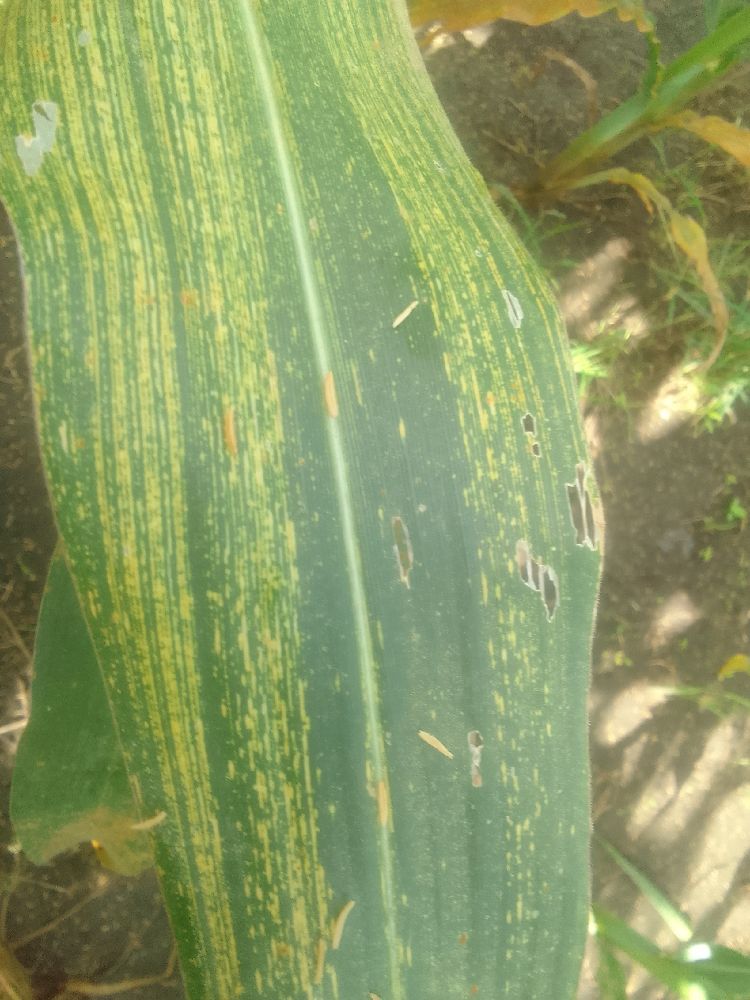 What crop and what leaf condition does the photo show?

maize, maize streak virus
